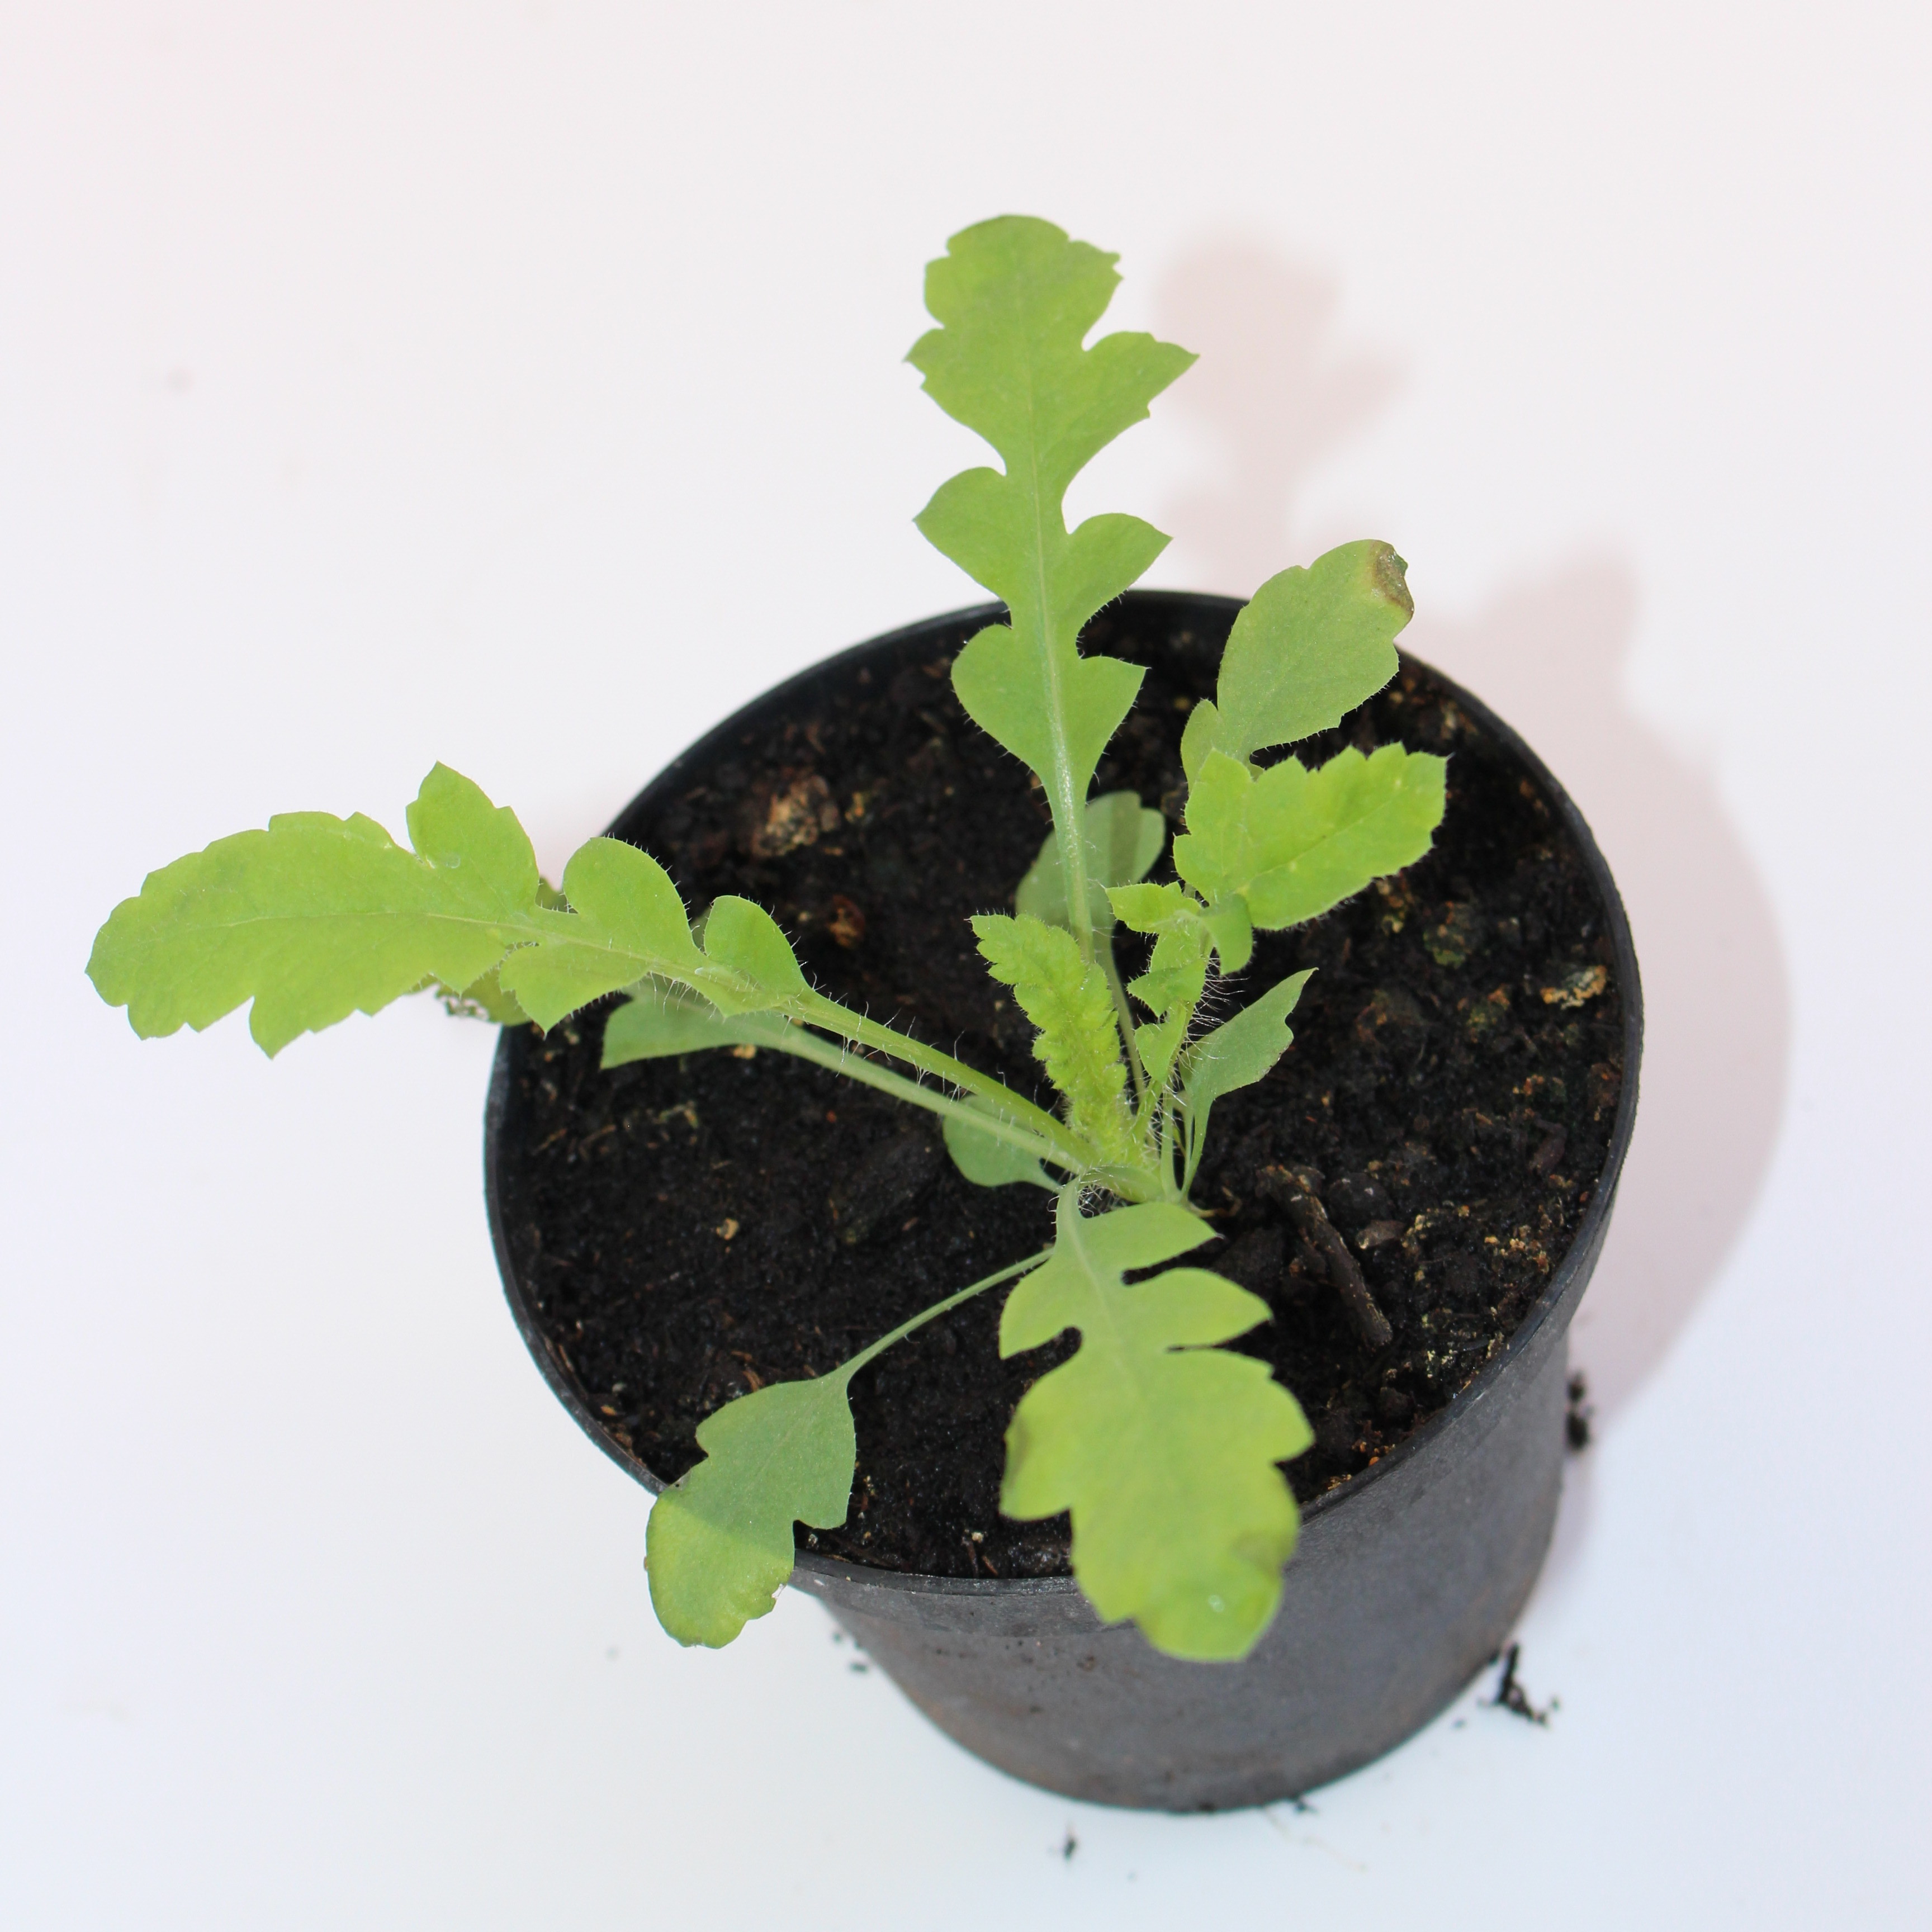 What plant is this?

Papaver rhoeas
